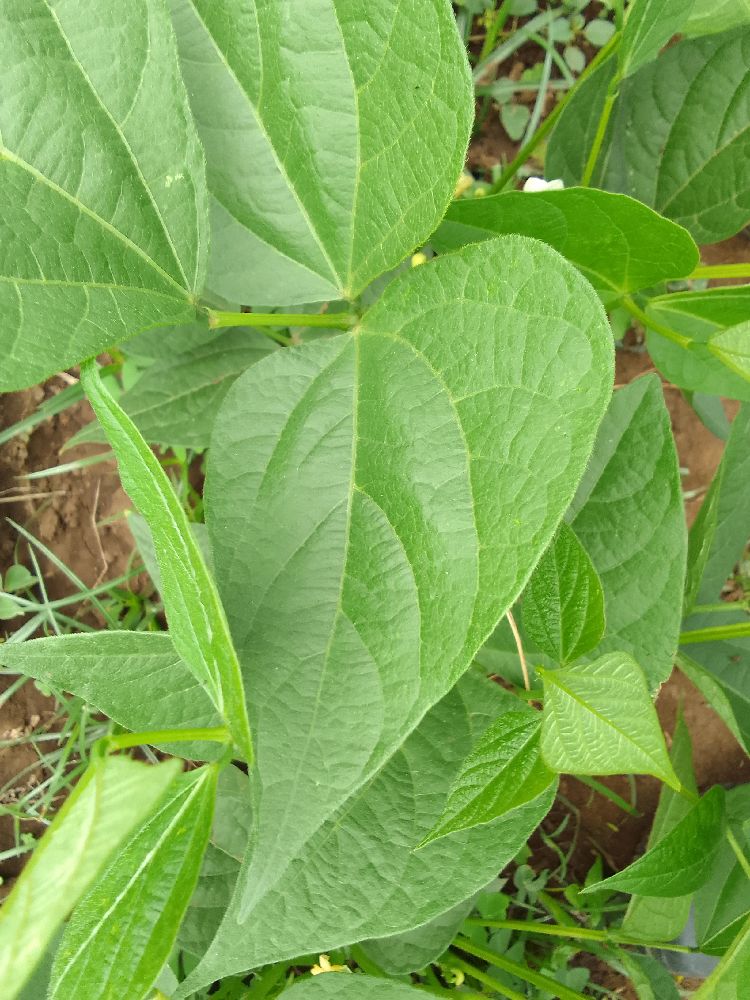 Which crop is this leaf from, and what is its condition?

common bean, healthy
